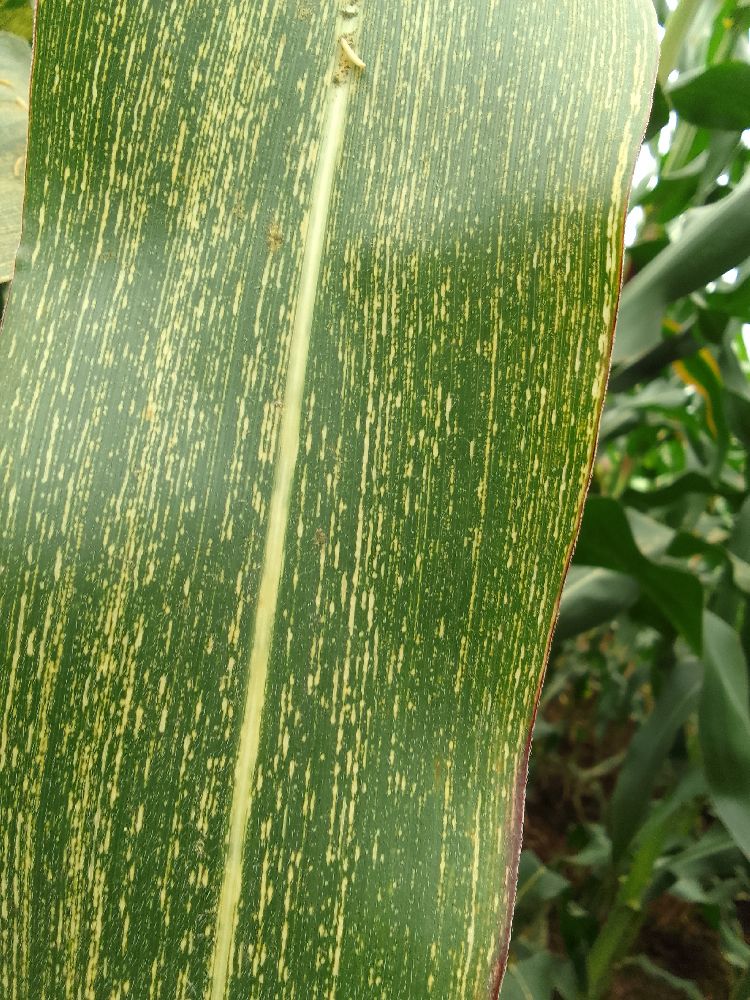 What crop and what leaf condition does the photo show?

maize, maize streak virus
